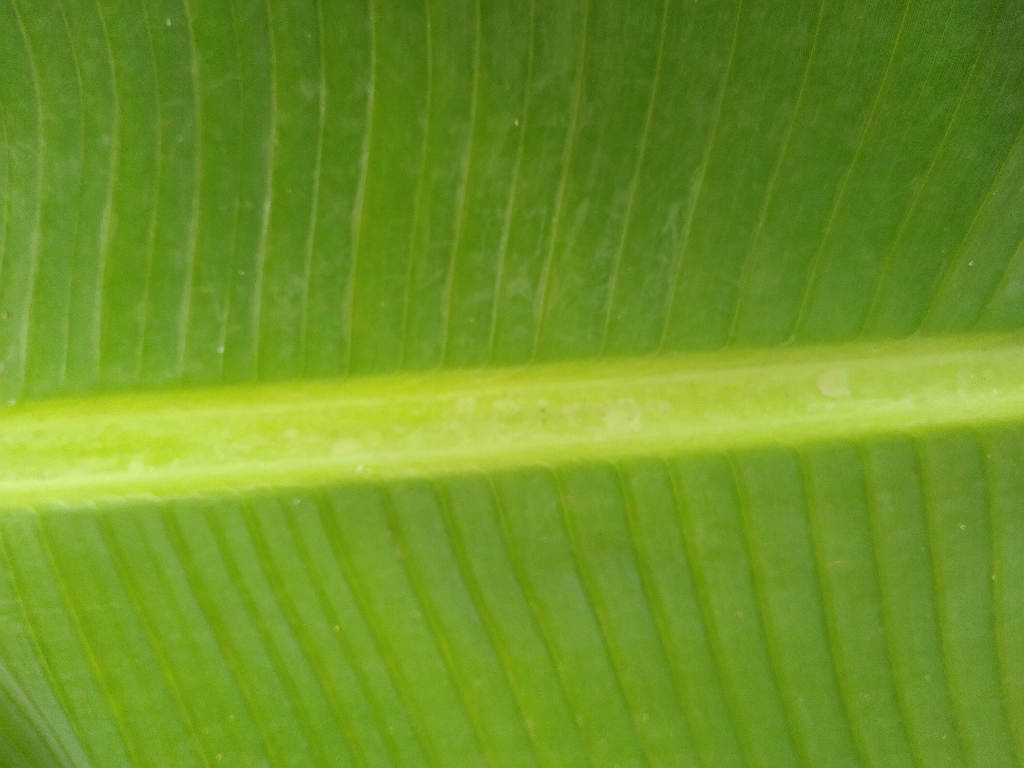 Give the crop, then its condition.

banana, healthy
